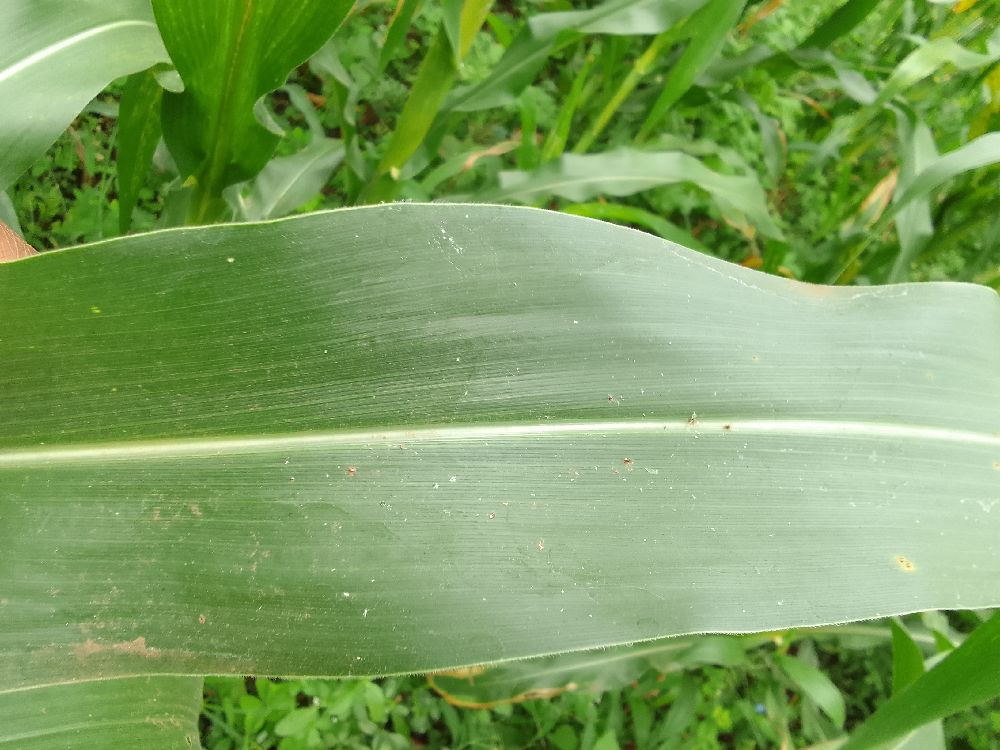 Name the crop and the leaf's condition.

maize, maize streak virus
